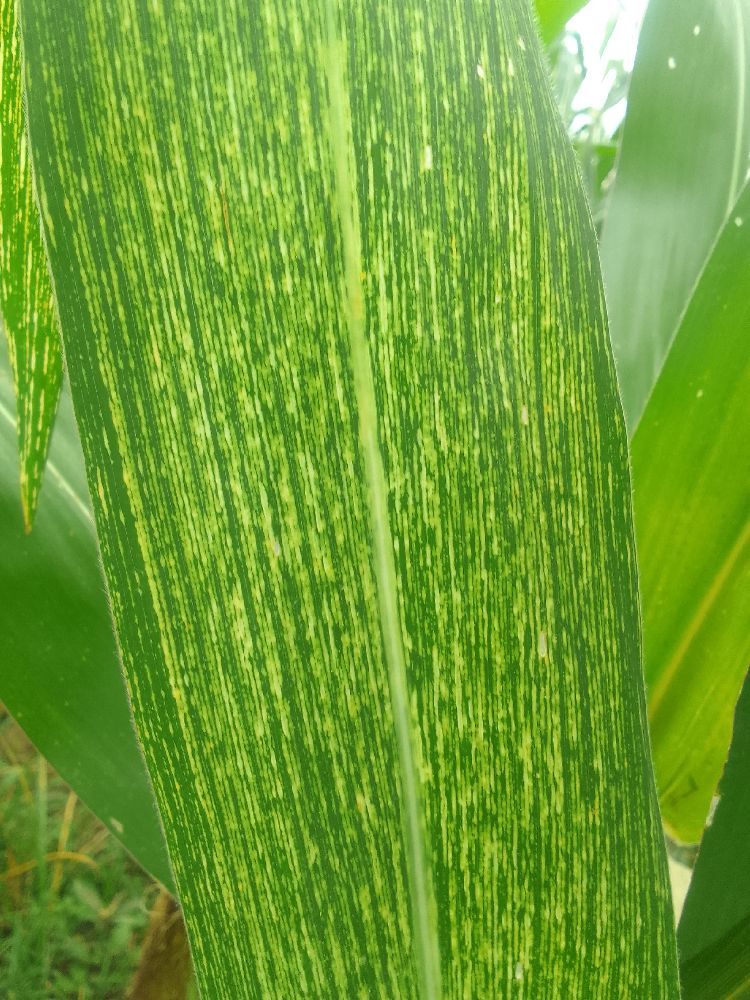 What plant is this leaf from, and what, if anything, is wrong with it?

maize, maize streak virus
